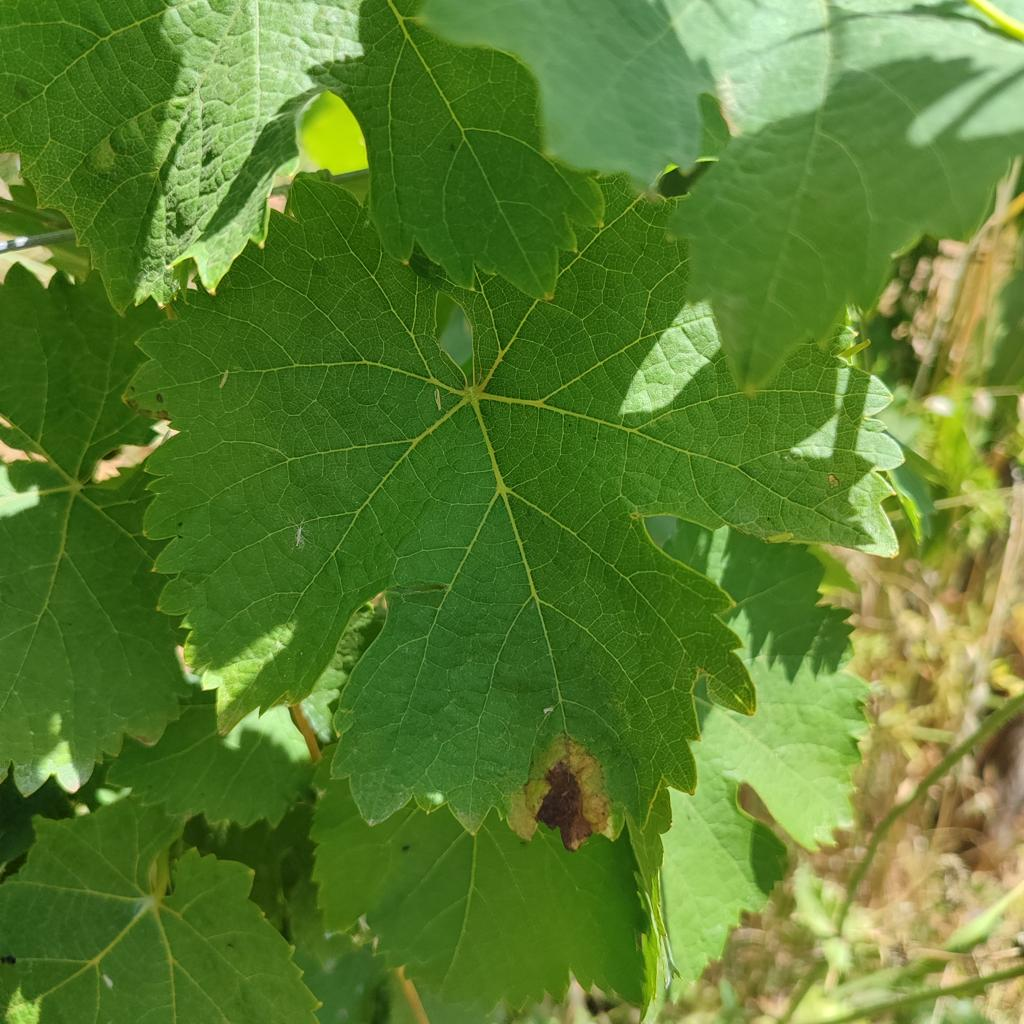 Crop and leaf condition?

grapevine, downy mildew
